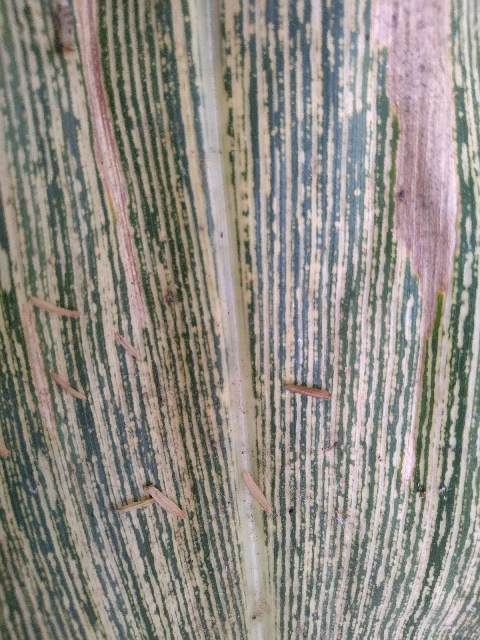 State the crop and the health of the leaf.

maize, maize streak virus
